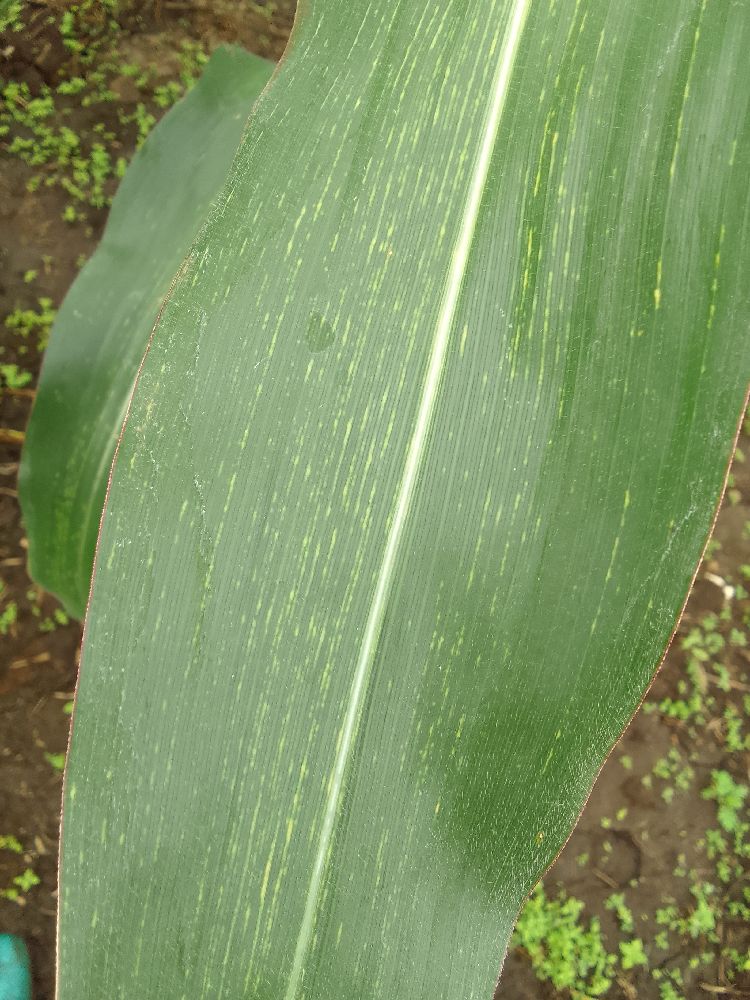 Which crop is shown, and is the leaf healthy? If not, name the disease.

maize, maize streak virus
